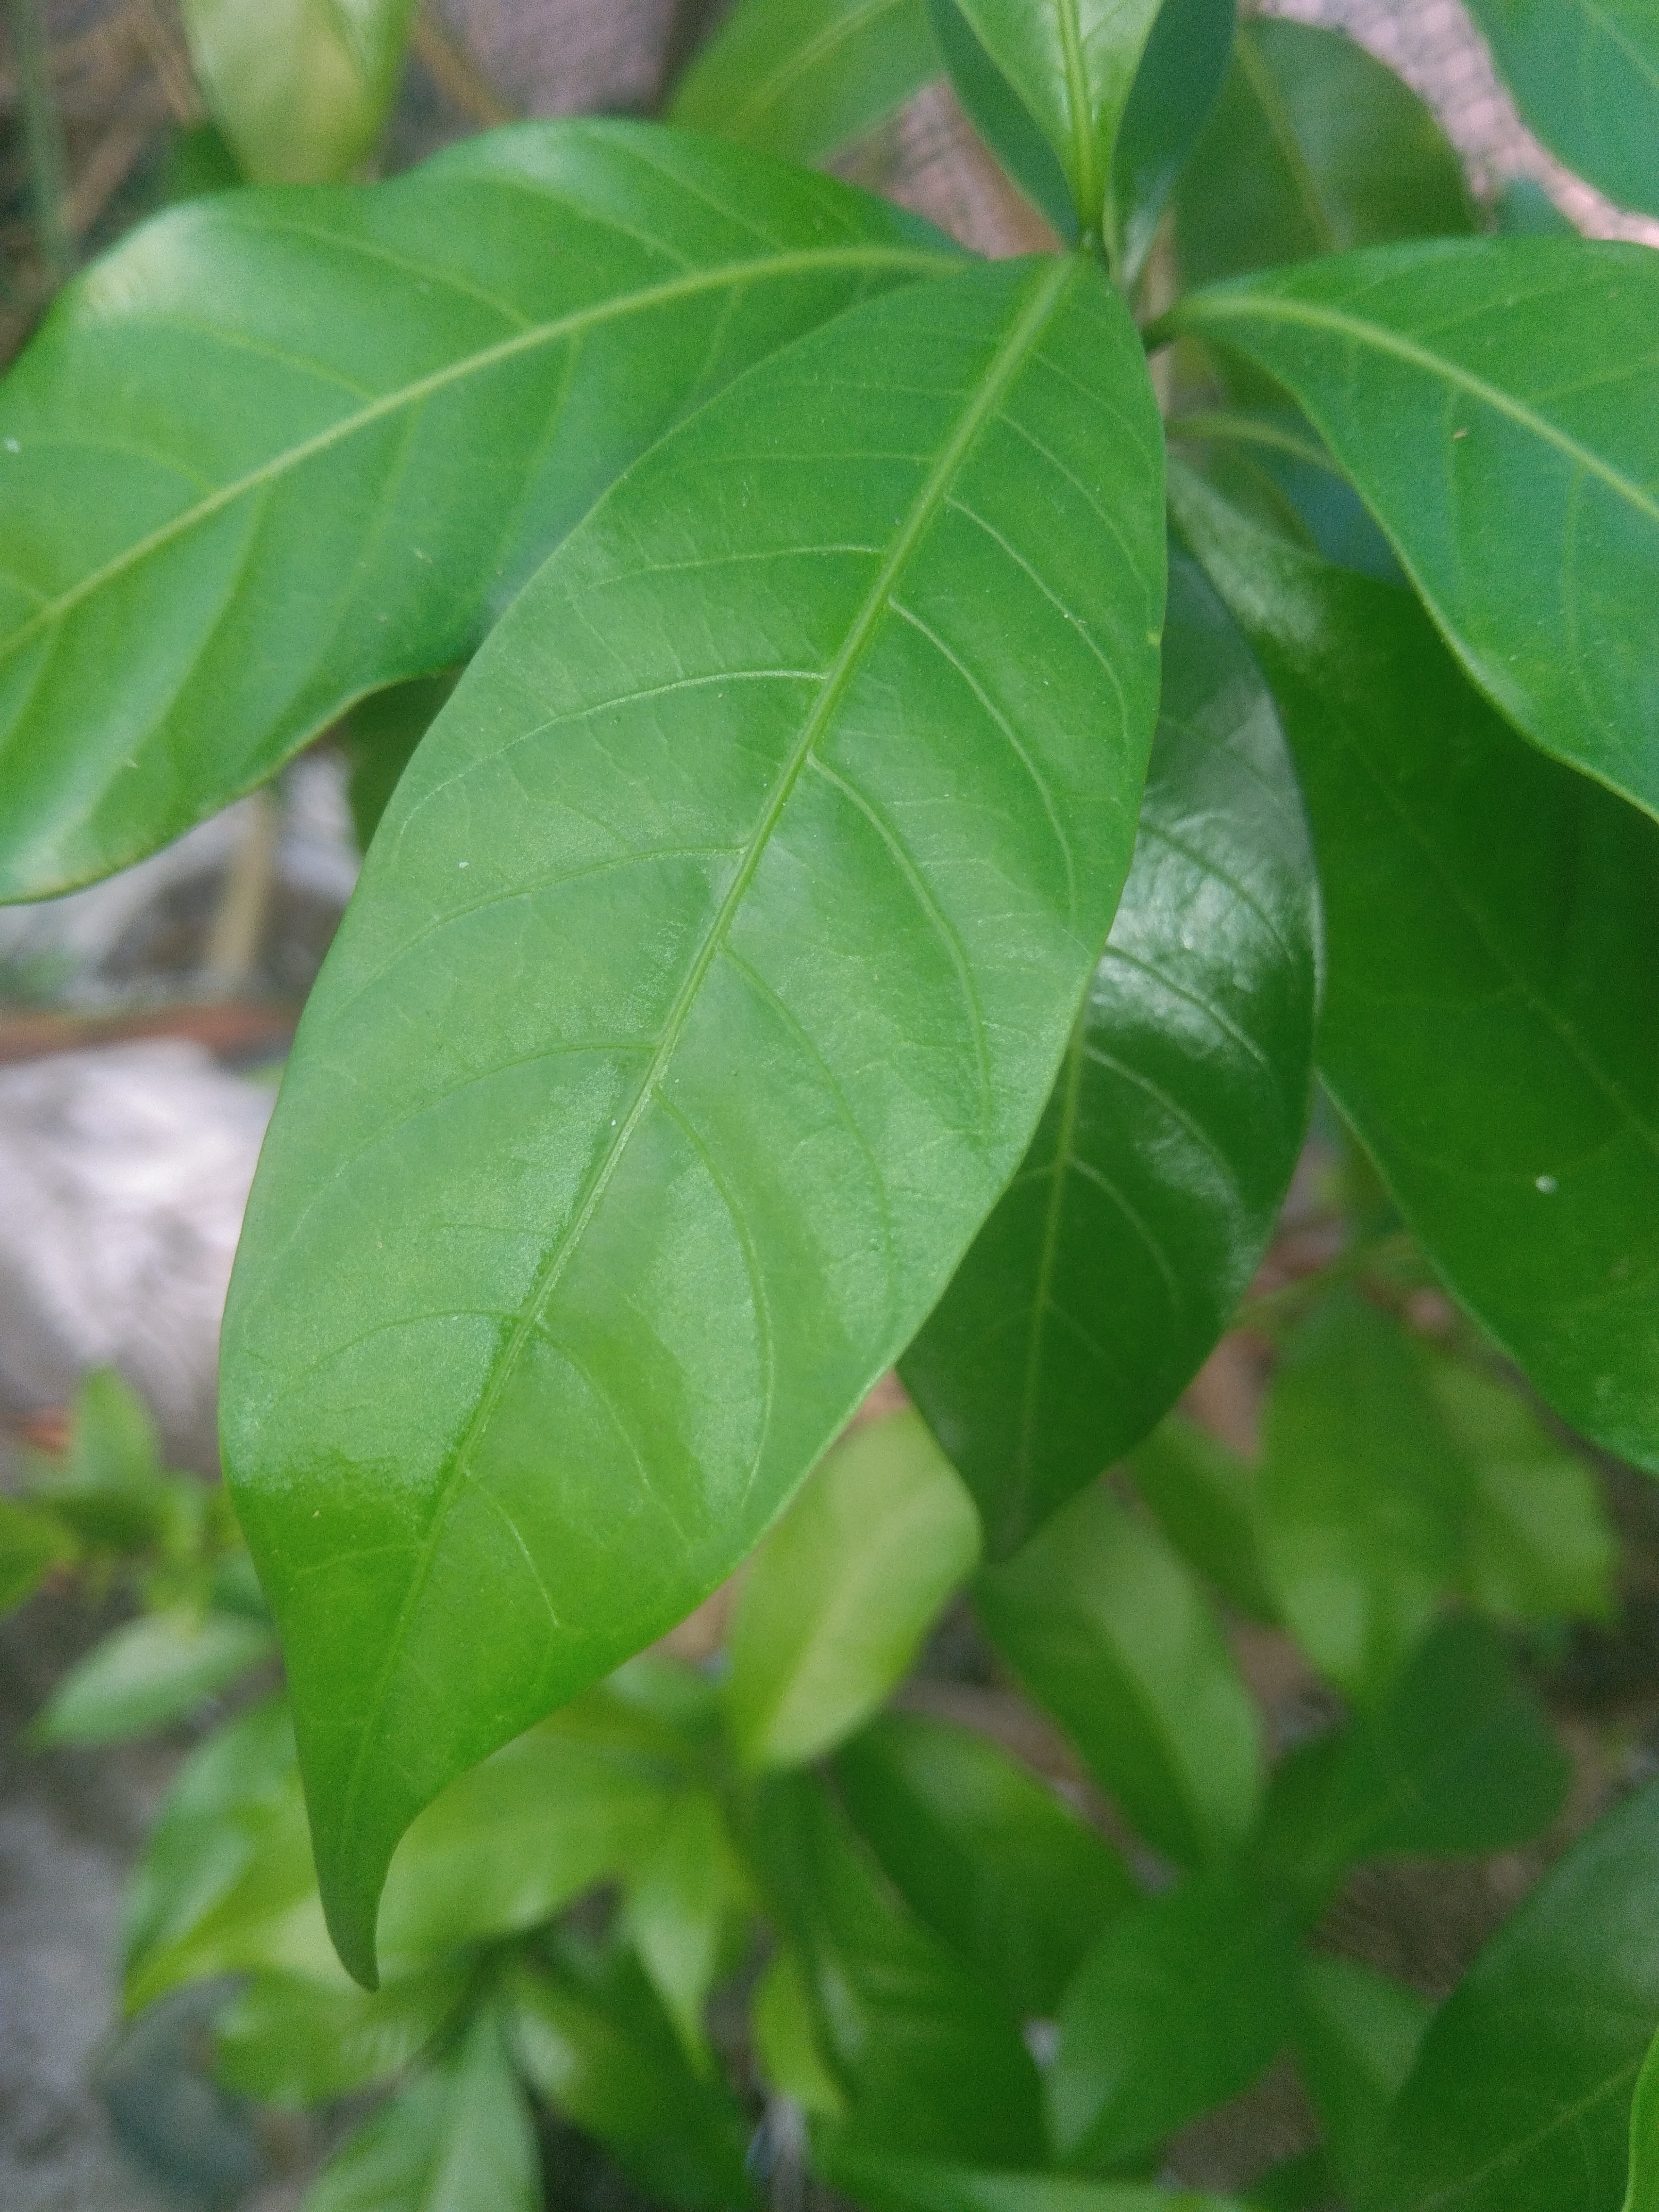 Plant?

togor
